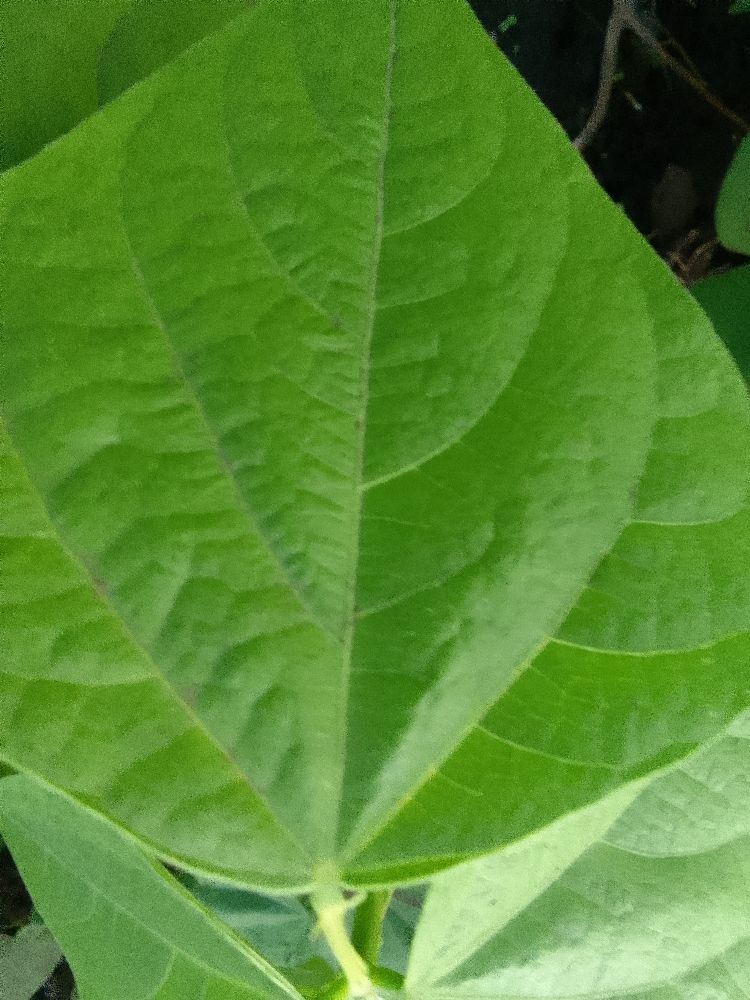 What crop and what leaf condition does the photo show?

common bean, healthy
